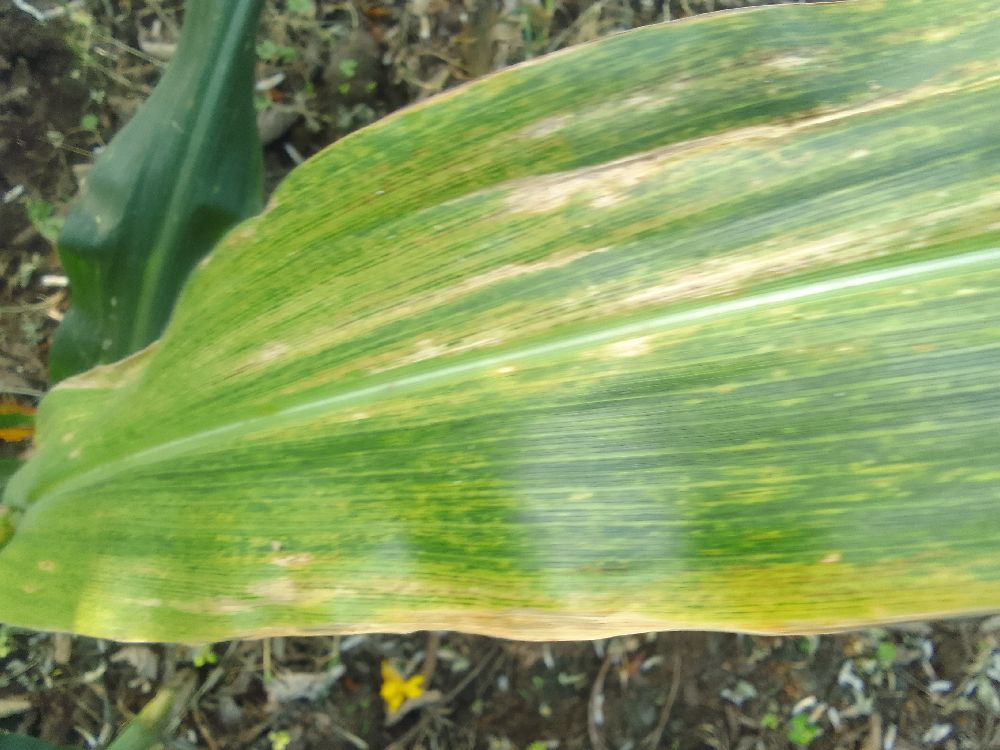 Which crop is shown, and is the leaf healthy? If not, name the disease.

maize, maize lethal necrosis
